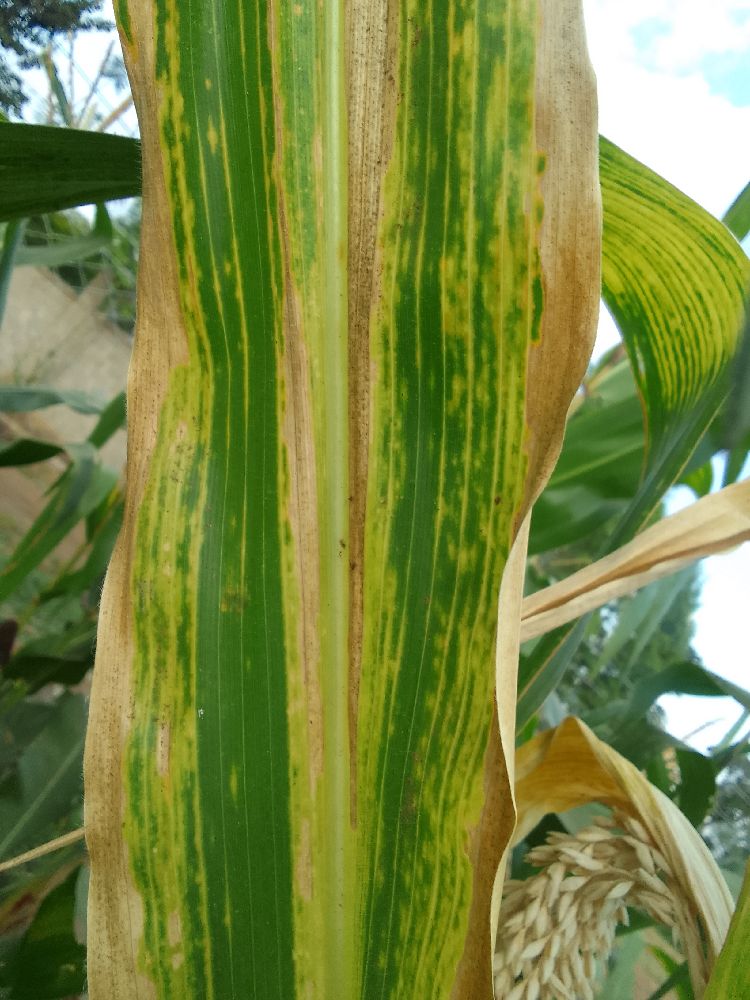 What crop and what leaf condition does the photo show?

maize, maize lethal necrosis
